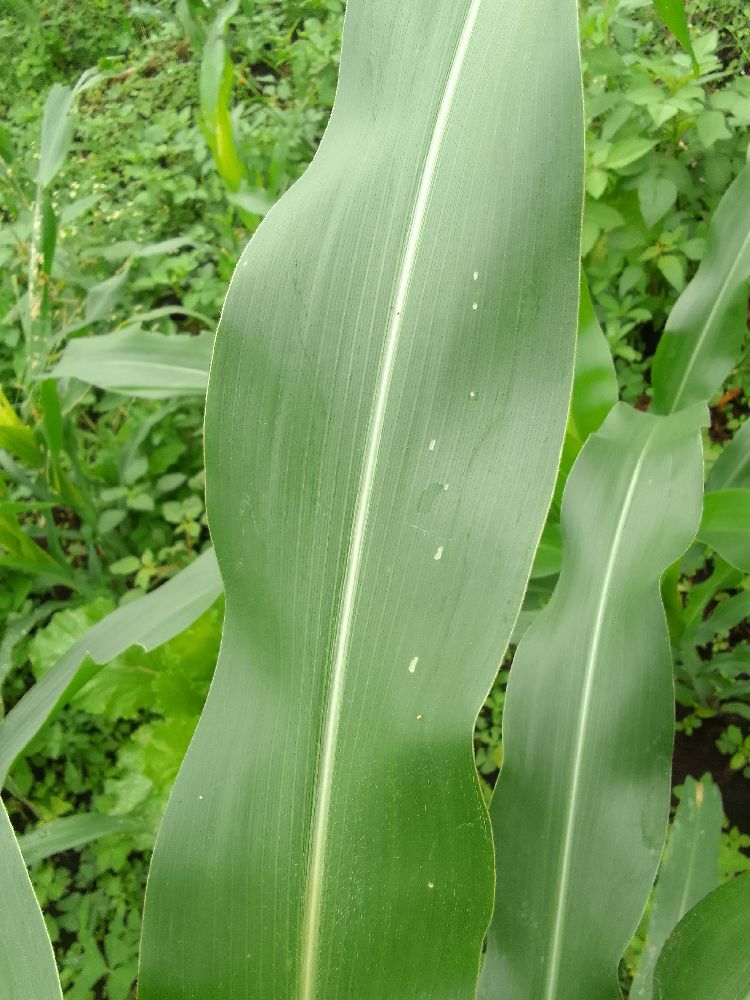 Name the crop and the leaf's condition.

maize, healthy
